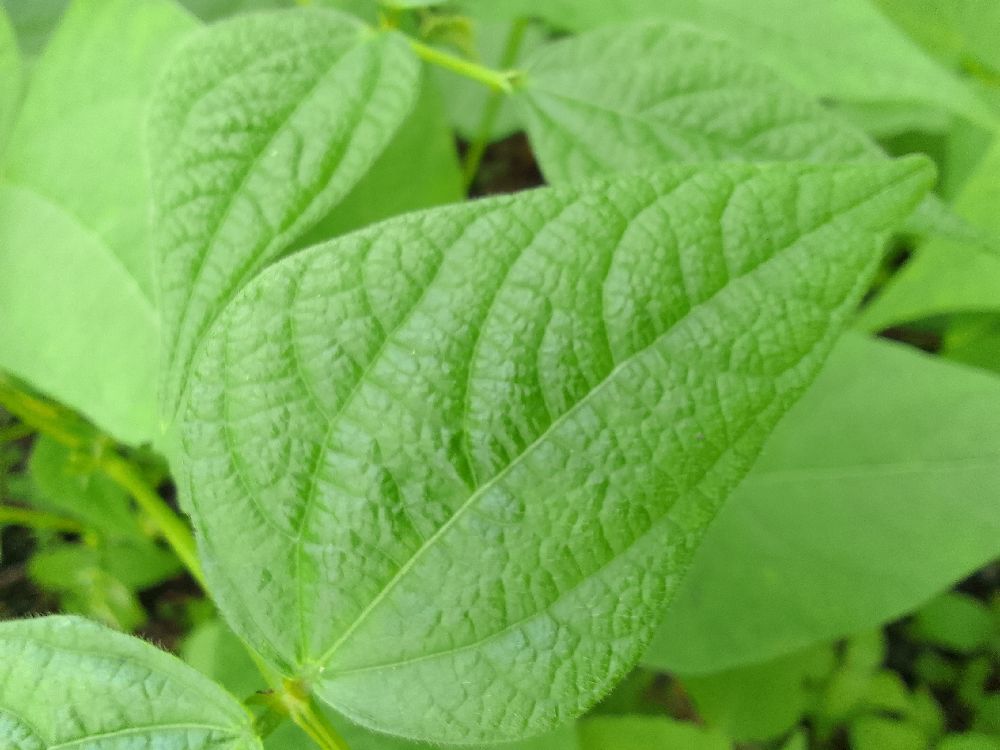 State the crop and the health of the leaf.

common bean, healthy
